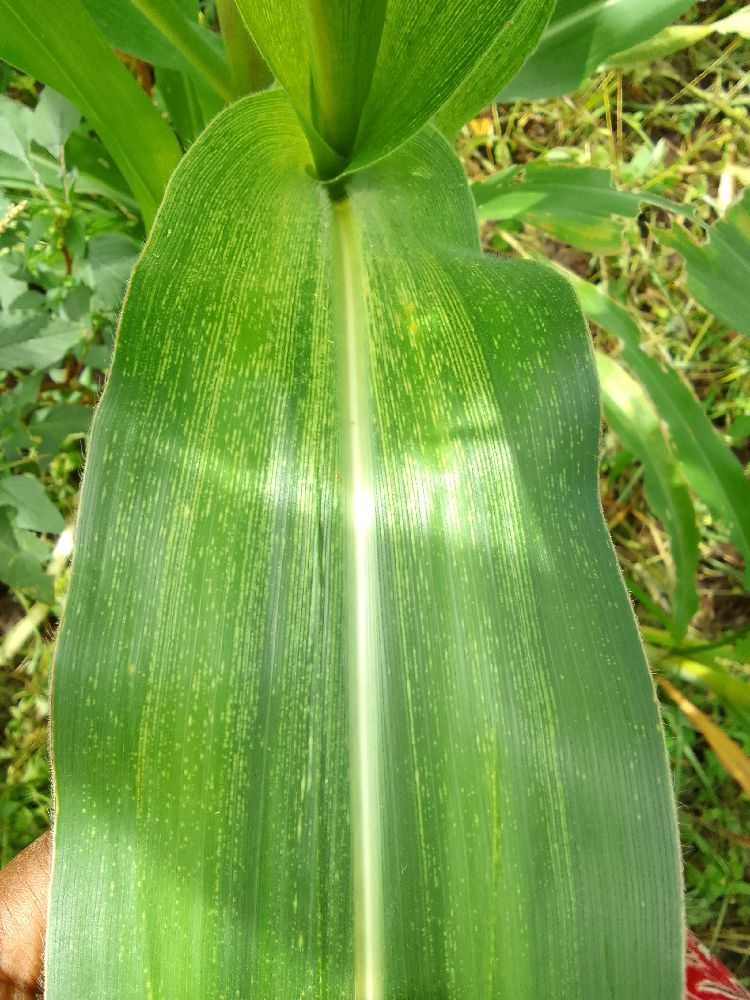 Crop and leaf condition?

maize, maize streak virus
